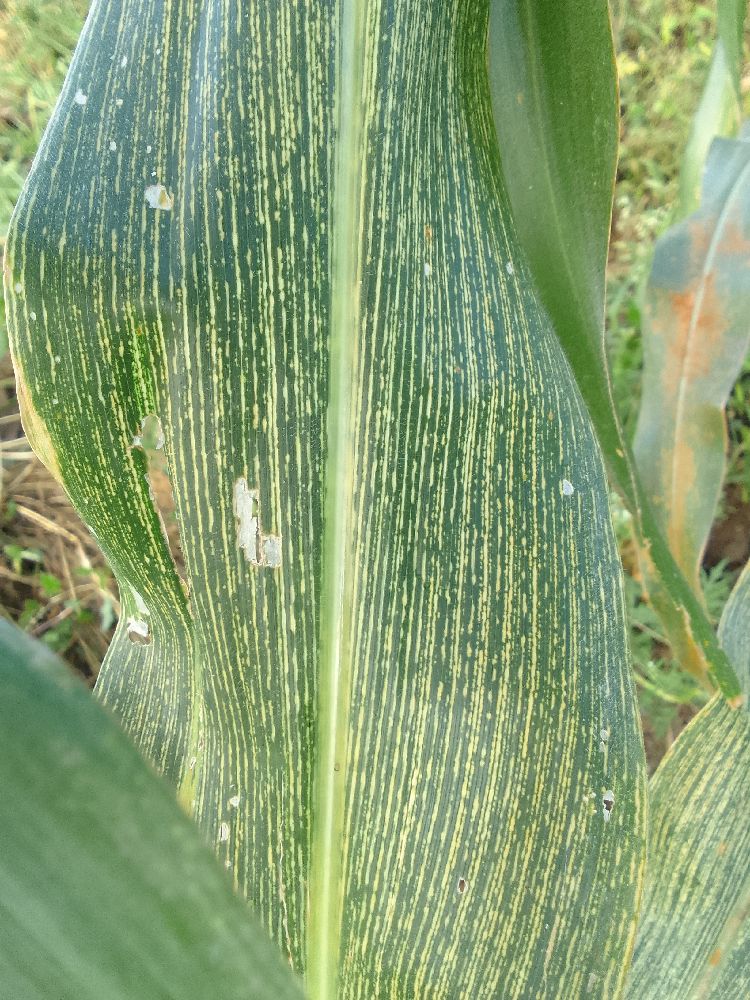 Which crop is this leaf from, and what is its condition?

maize, maize streak virus
